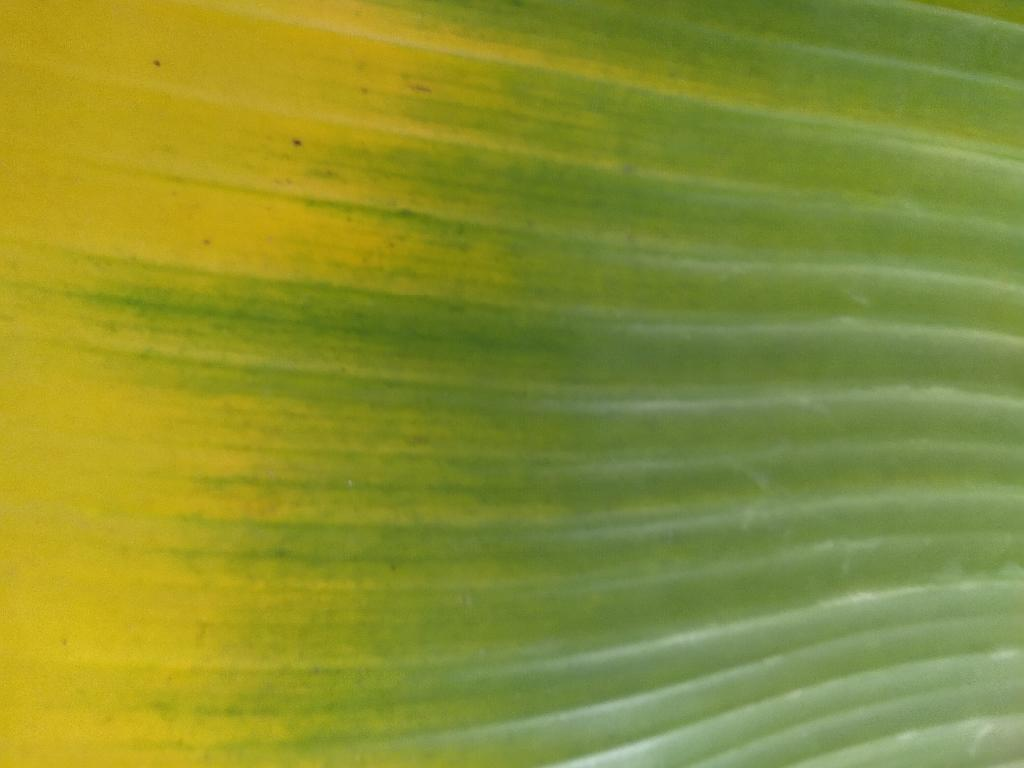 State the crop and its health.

banana, fusarium wilt race 1
